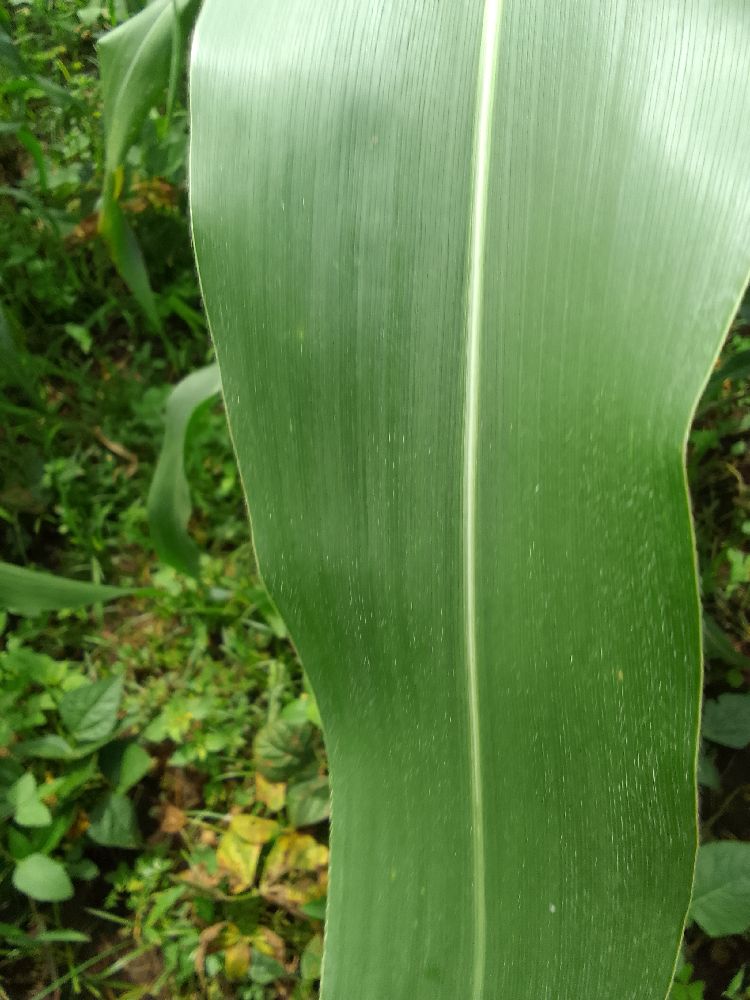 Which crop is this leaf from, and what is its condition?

maize, healthy
